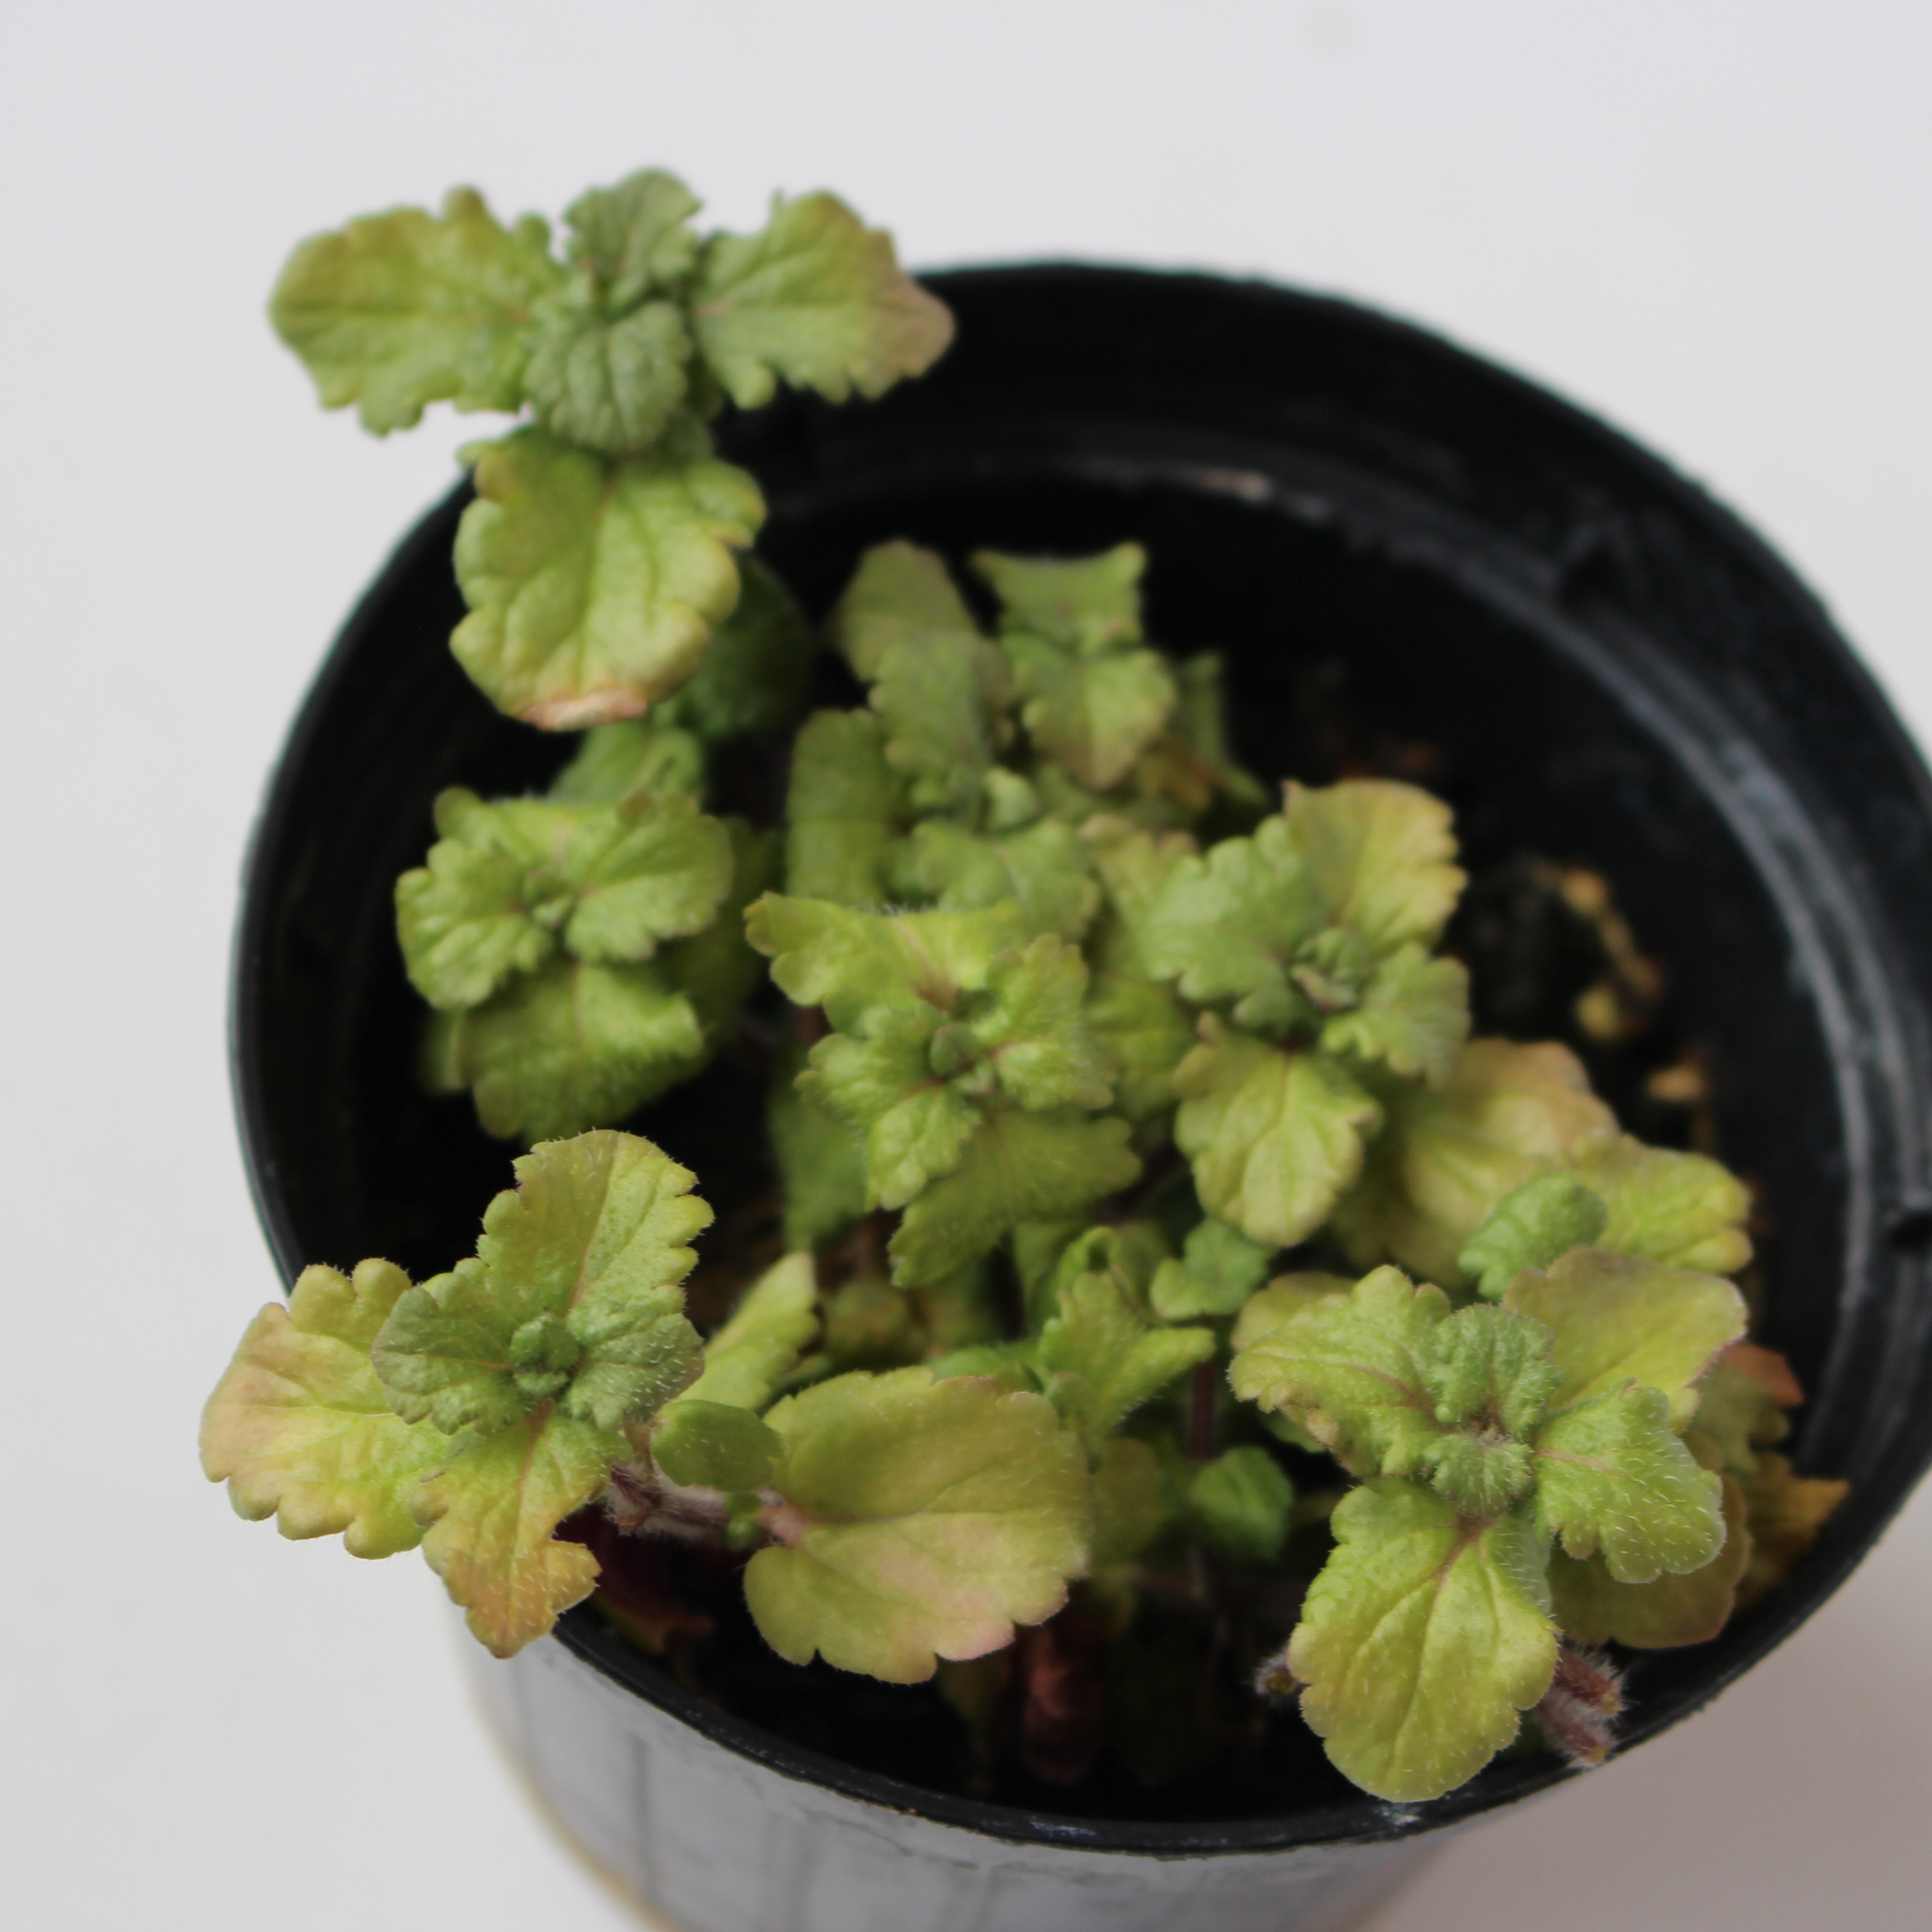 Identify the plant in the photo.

Veronica persica
